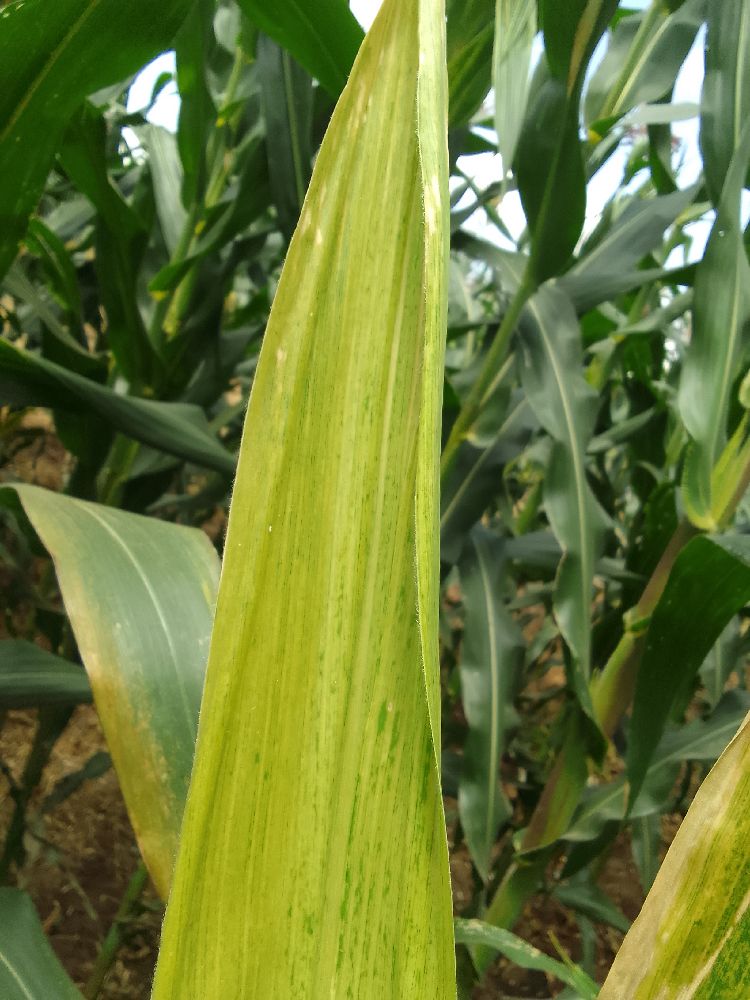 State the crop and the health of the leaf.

maize, maize lethal necrosis
